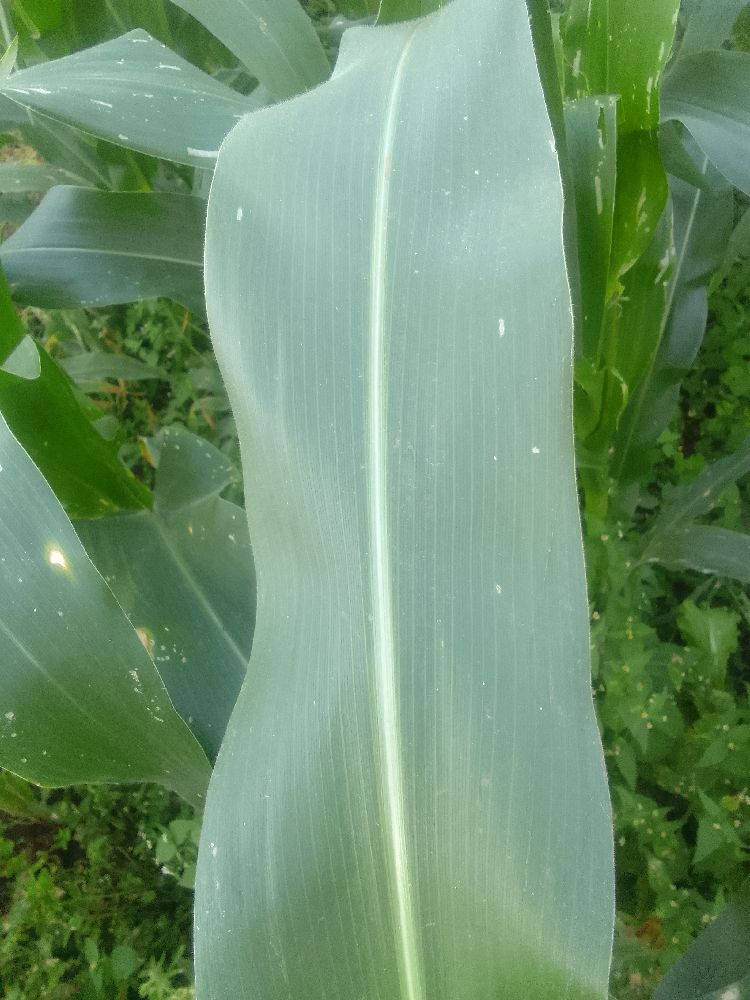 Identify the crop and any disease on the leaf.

maize, healthy
